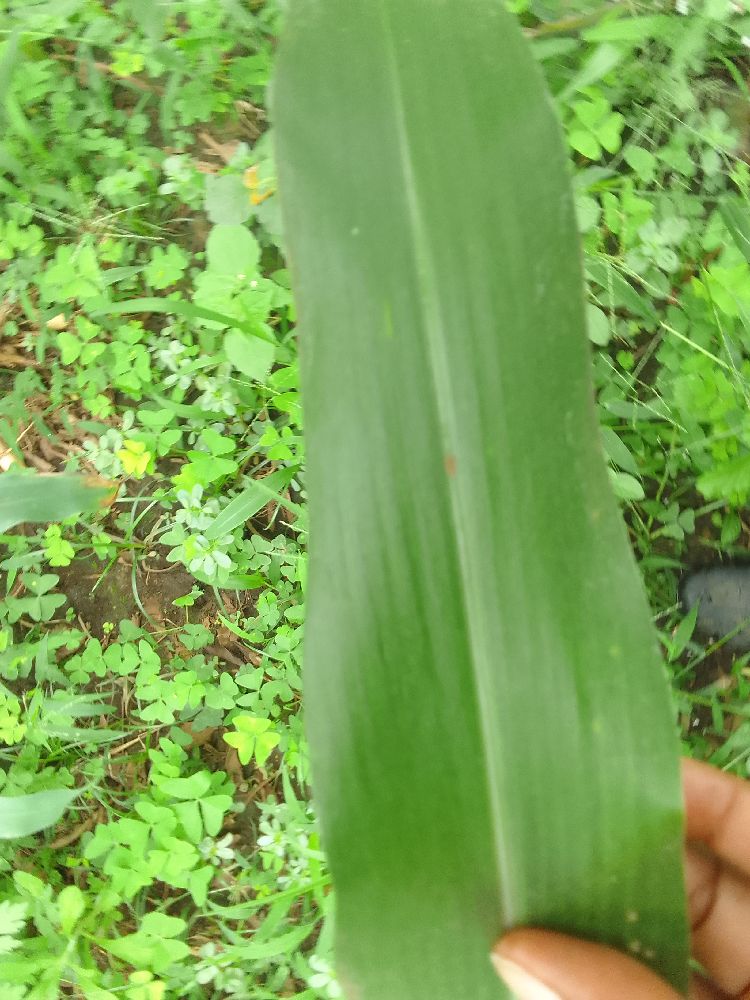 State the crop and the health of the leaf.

maize, healthy
